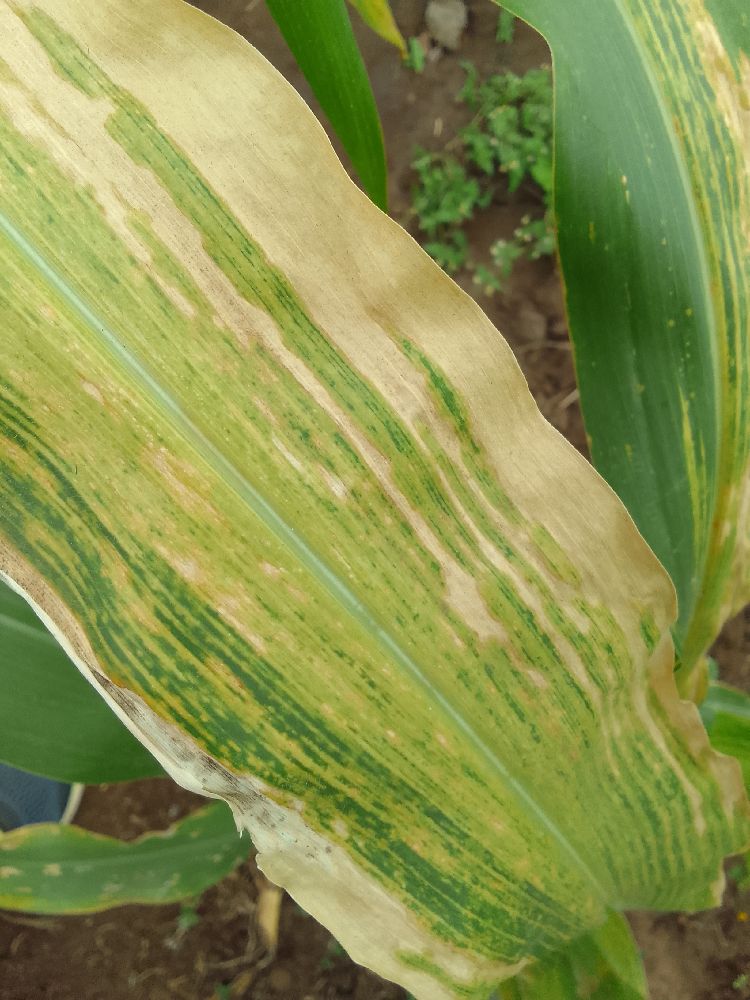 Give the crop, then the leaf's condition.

maize, maize streak virus
